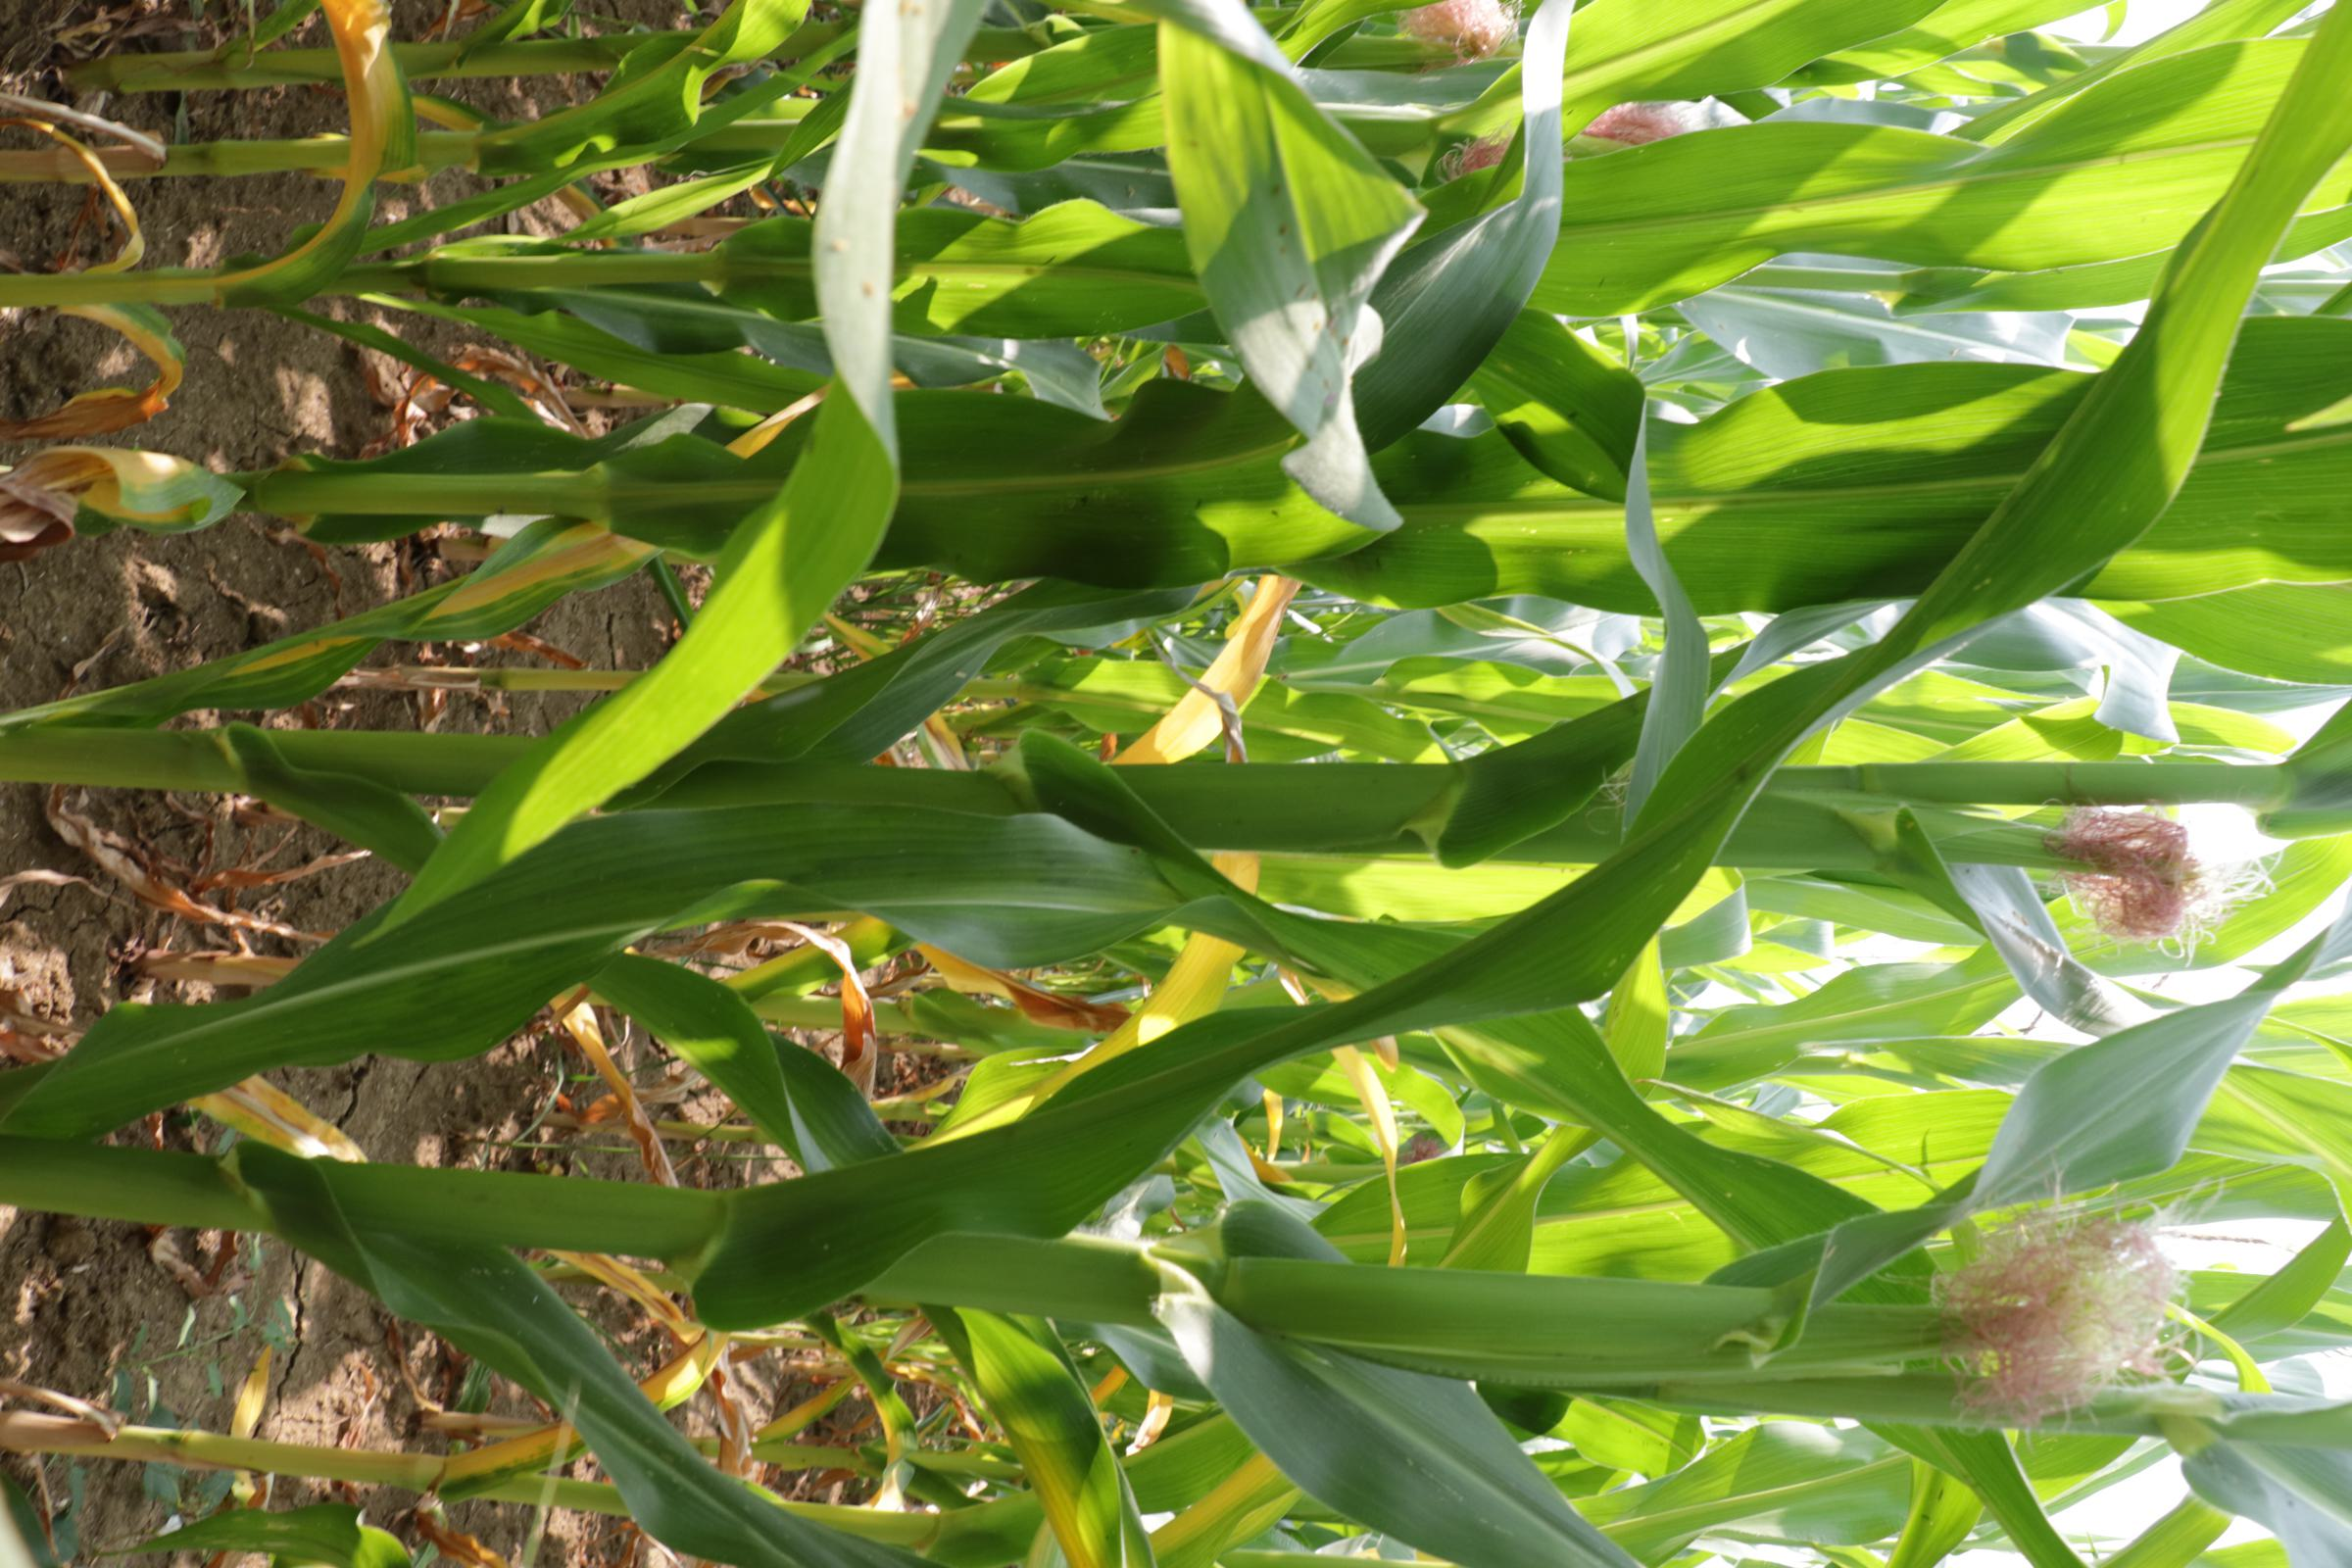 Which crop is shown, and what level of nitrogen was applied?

maize, no added nitrogen
